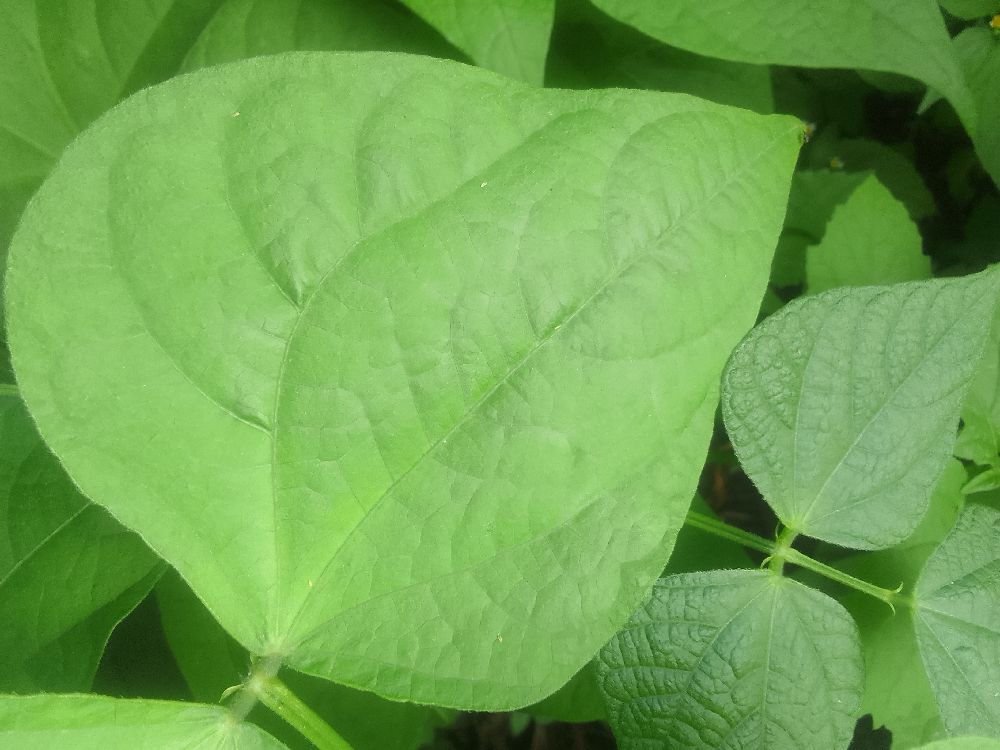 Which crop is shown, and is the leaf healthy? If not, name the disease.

common bean, healthy
